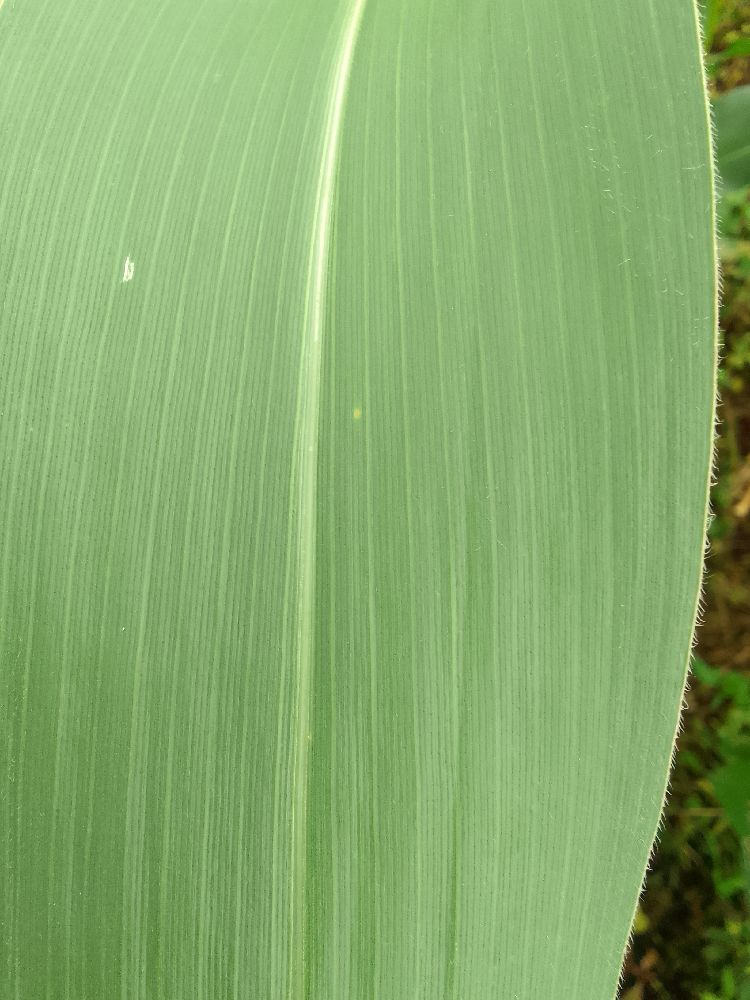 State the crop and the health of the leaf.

maize, healthy
